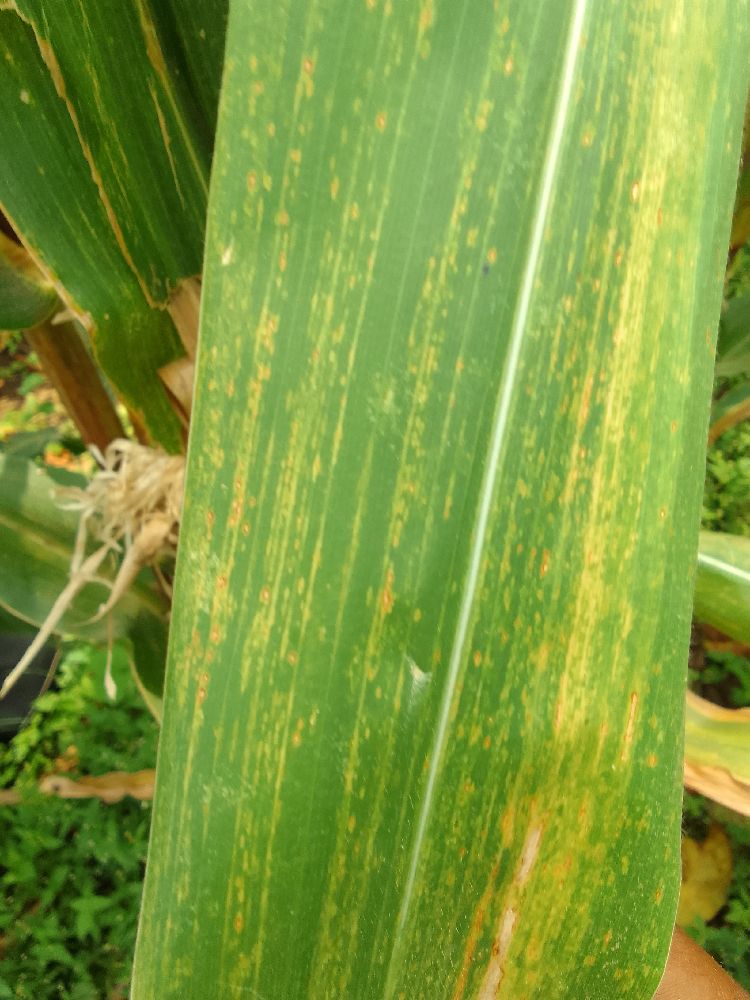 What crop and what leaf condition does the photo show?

maize, maize lethal necrosis
